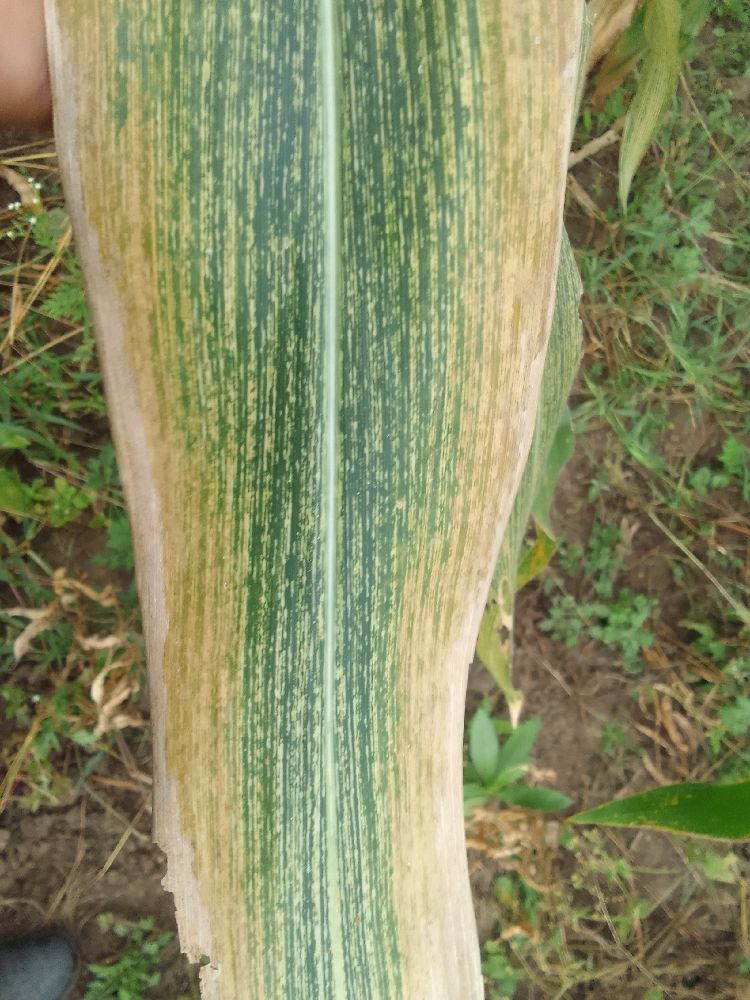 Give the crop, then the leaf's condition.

maize, maize streak virus
